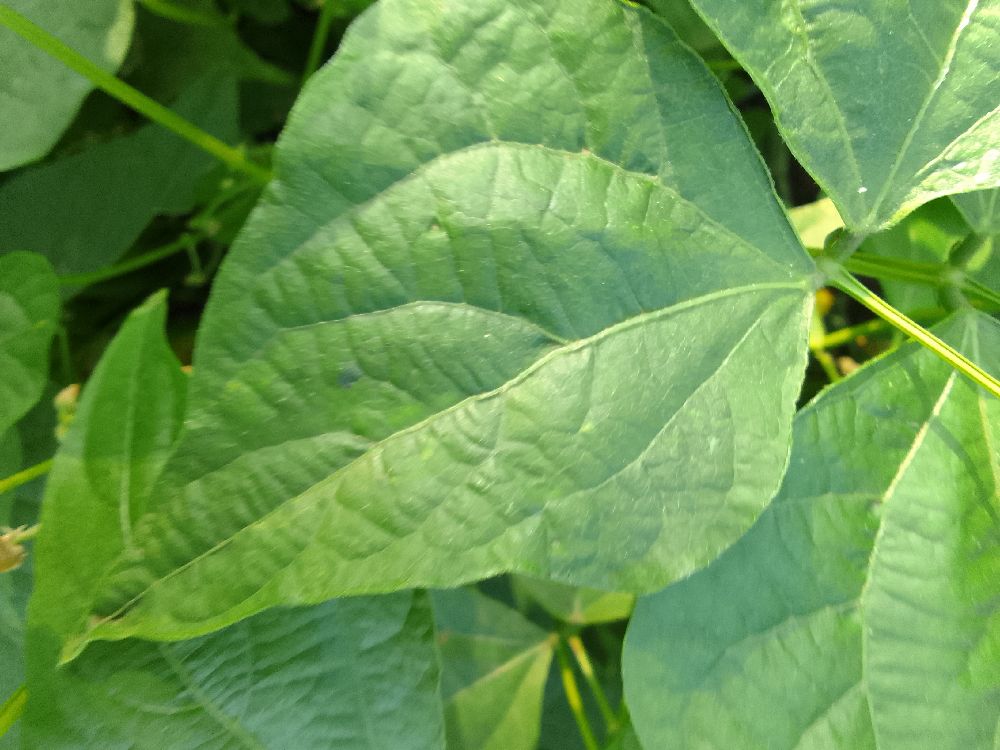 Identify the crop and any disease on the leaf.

common bean, healthy
